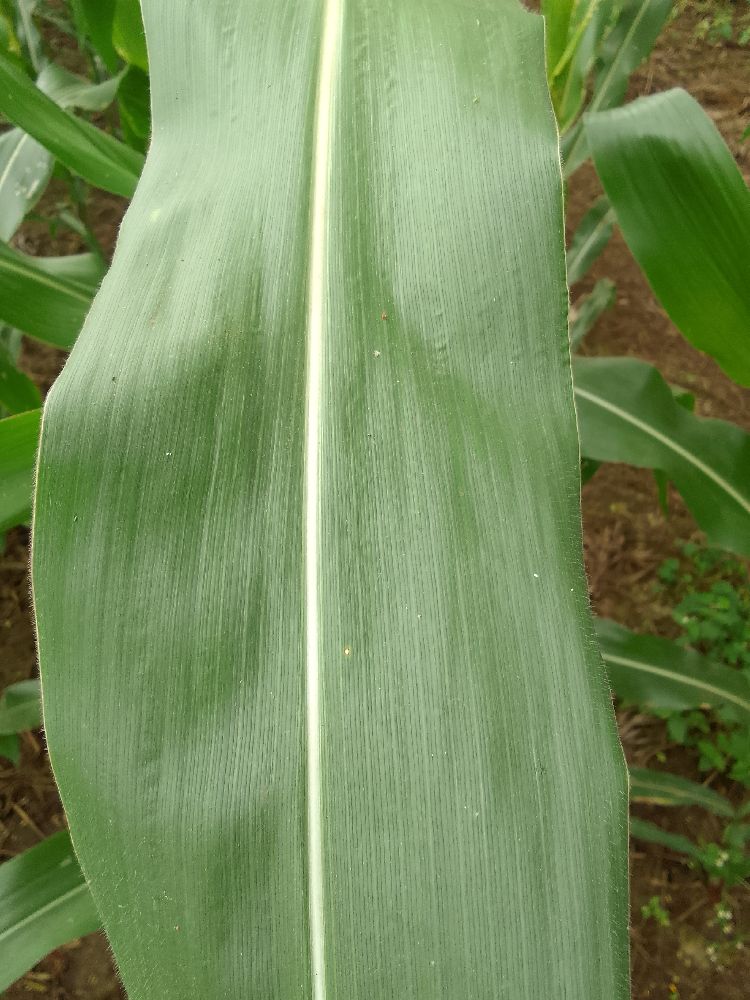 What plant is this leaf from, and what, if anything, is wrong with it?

maize, healthy
